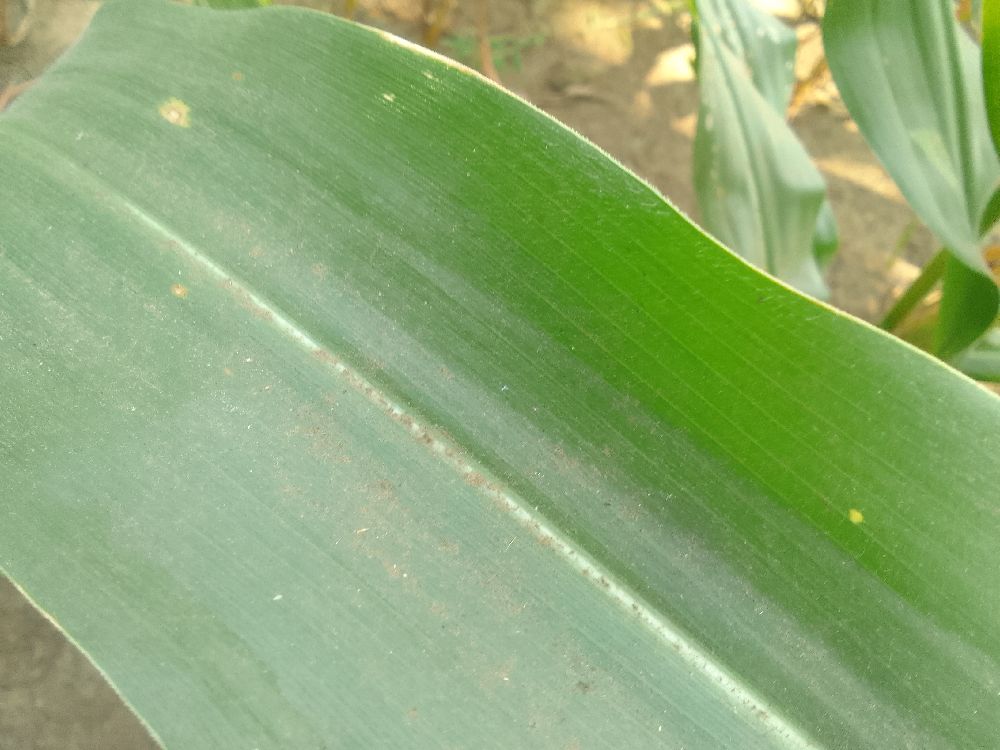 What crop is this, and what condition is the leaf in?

maize, healthy
